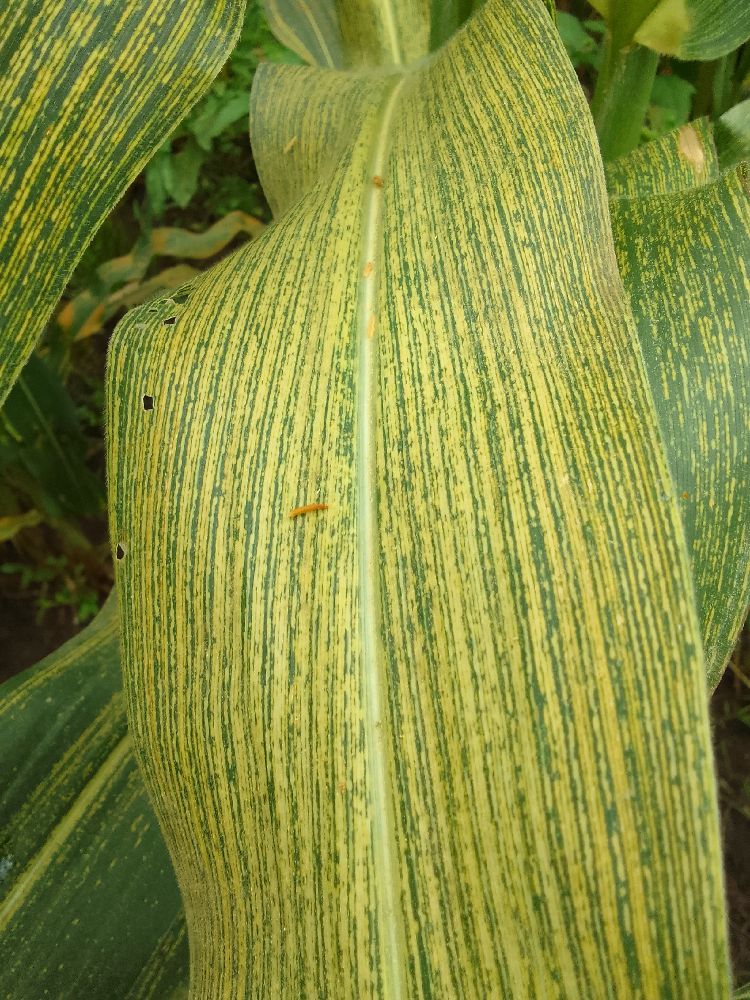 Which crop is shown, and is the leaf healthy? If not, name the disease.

maize, maize streak virus
